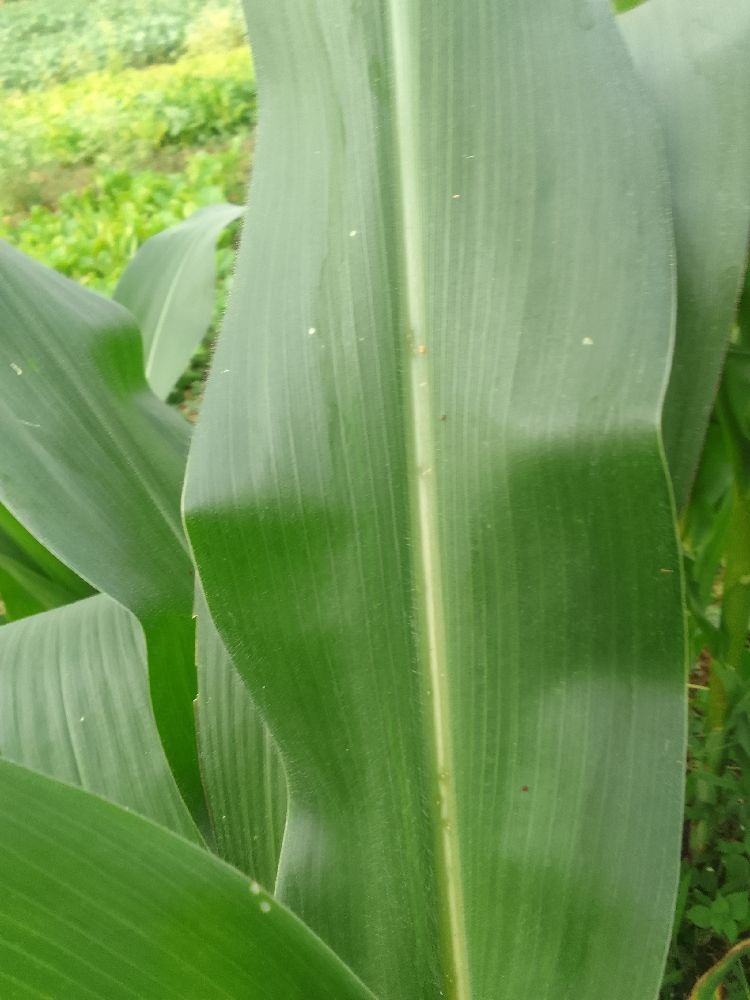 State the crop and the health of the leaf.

maize, healthy
